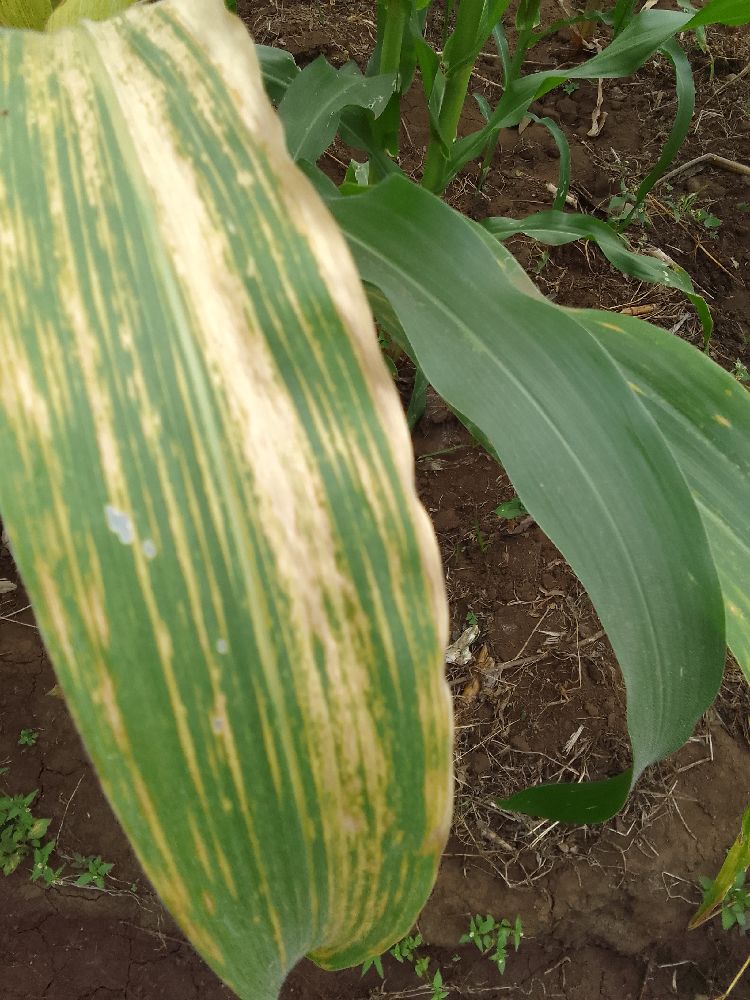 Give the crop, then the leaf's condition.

maize, maize lethal necrosis
